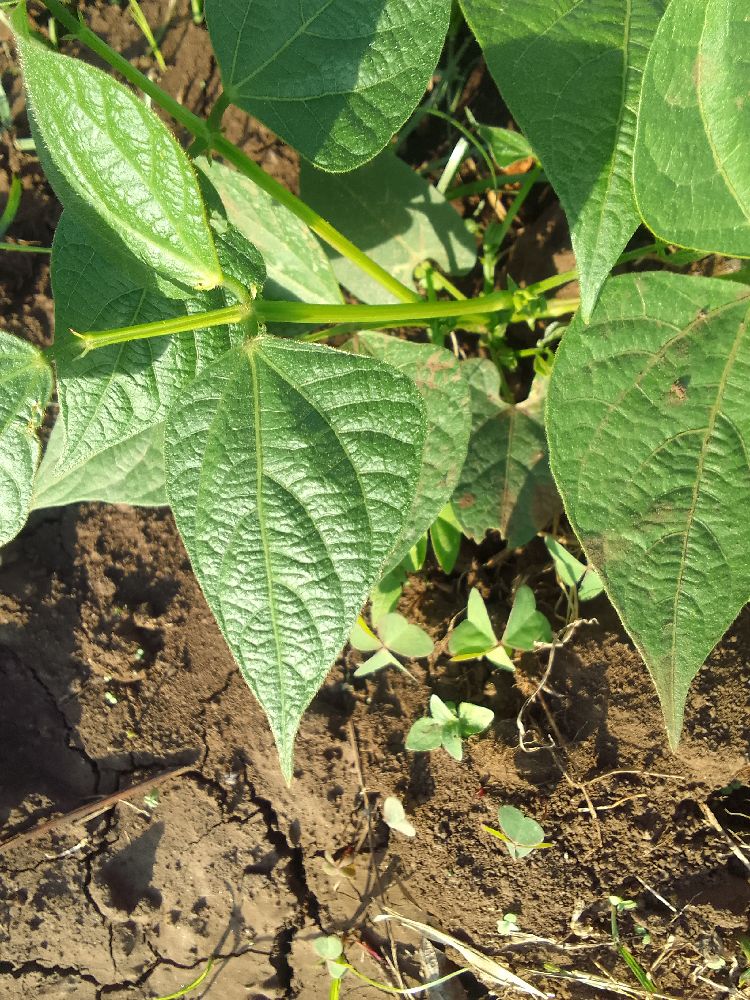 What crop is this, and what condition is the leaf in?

common bean, healthy
